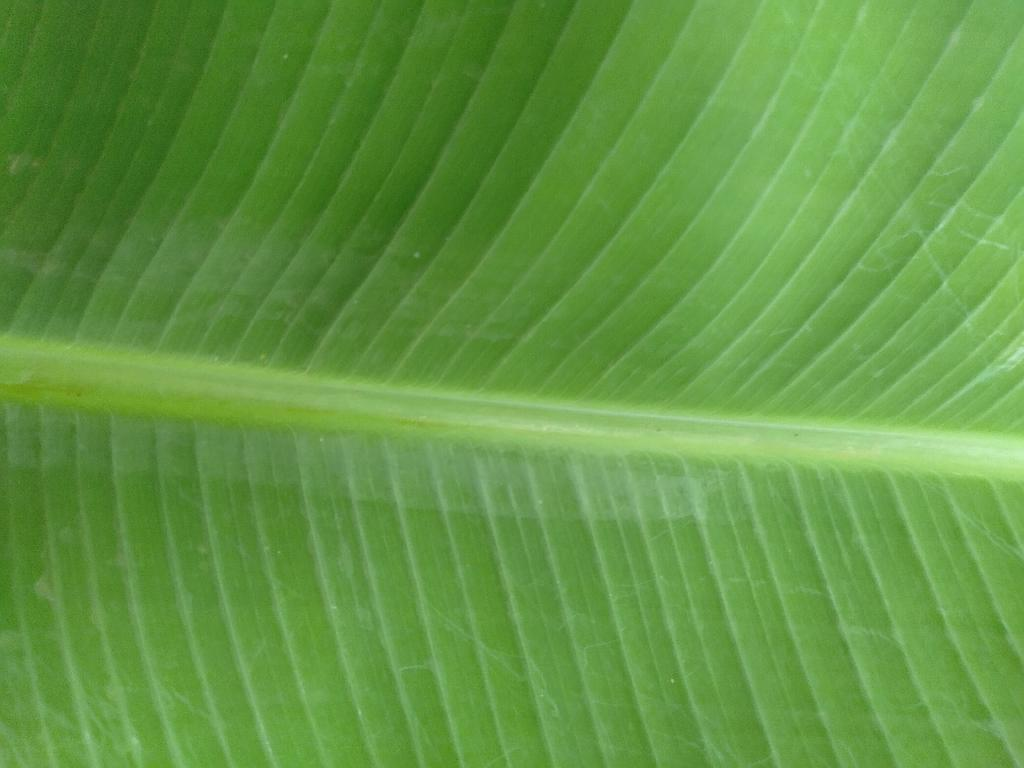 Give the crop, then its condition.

banana, healthy
